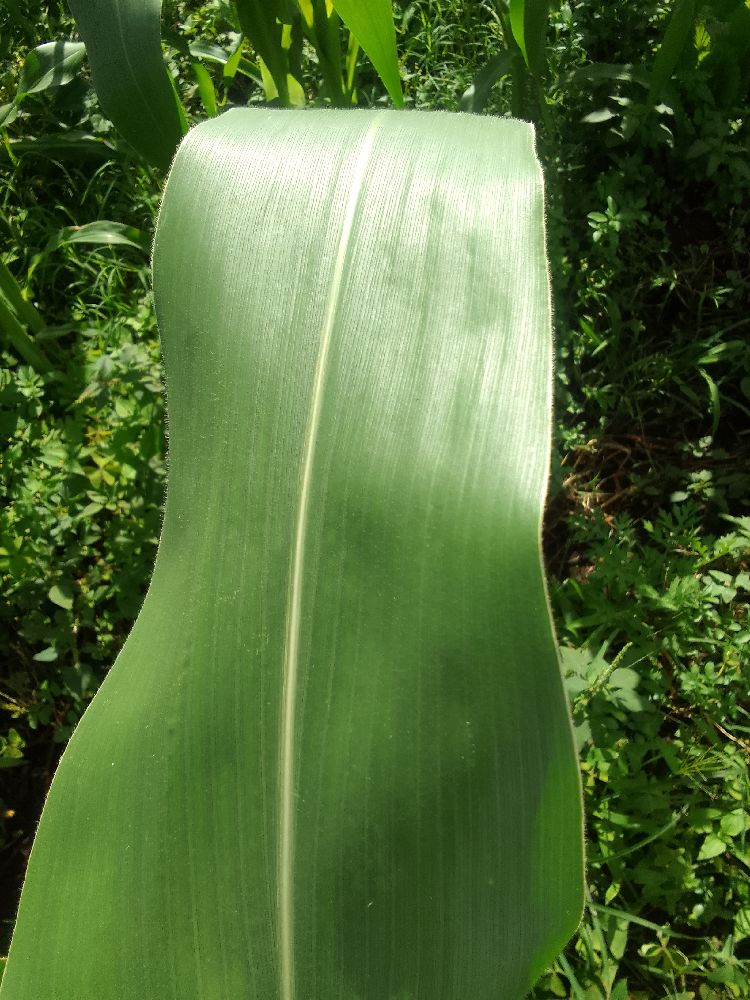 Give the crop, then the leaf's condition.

maize, healthy
